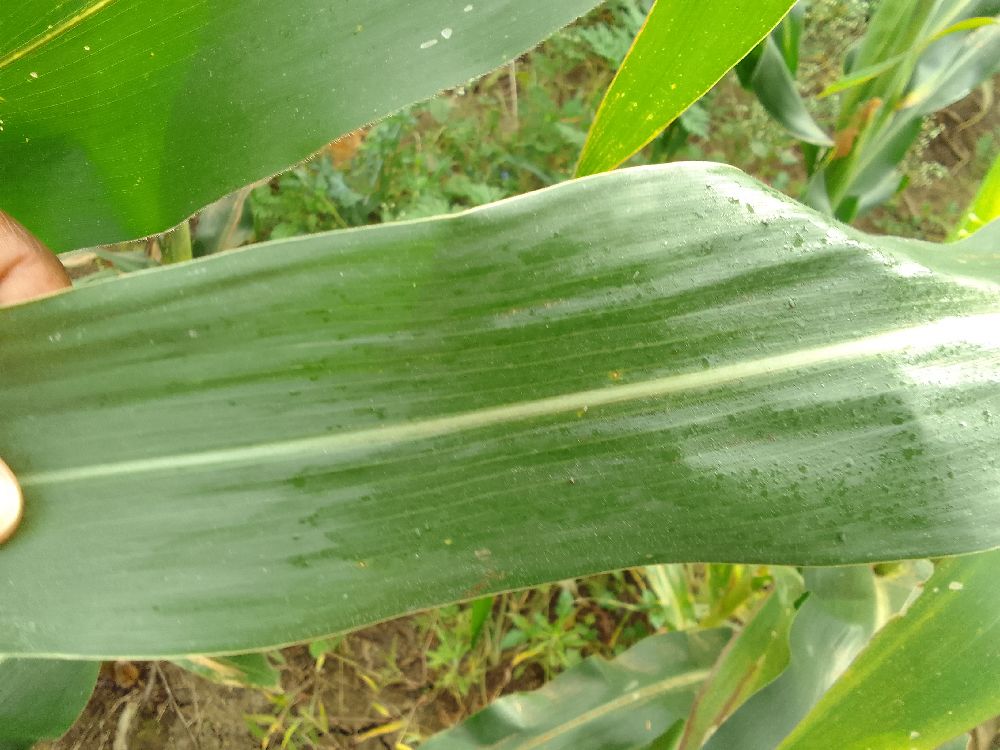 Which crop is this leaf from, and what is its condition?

maize, healthy
